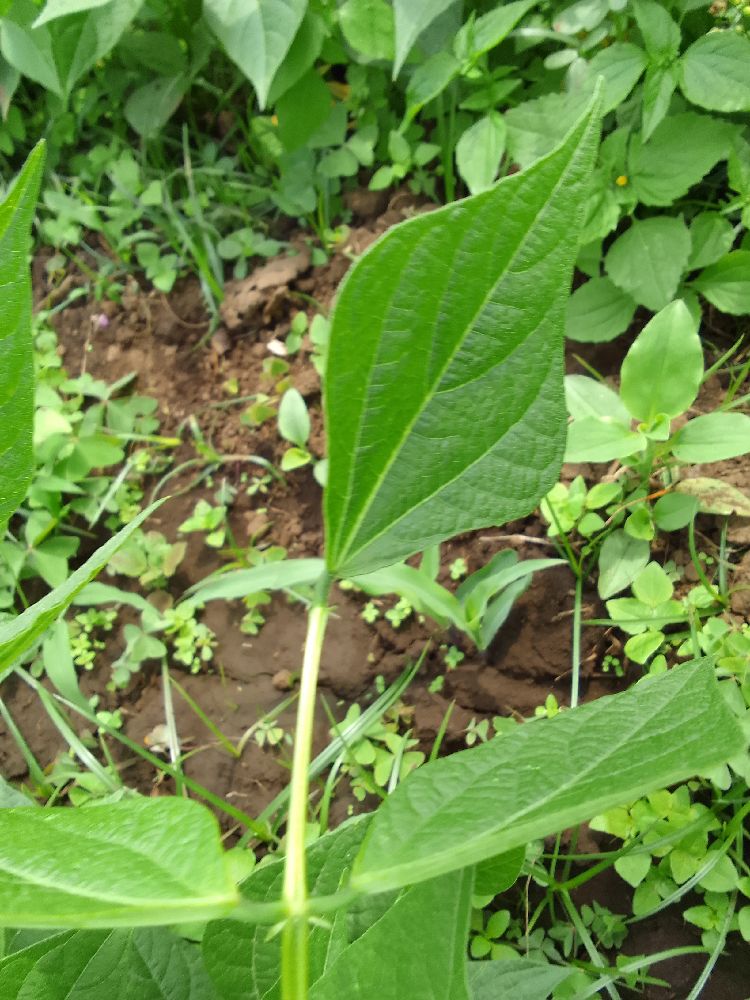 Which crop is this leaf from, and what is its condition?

common bean, healthy
